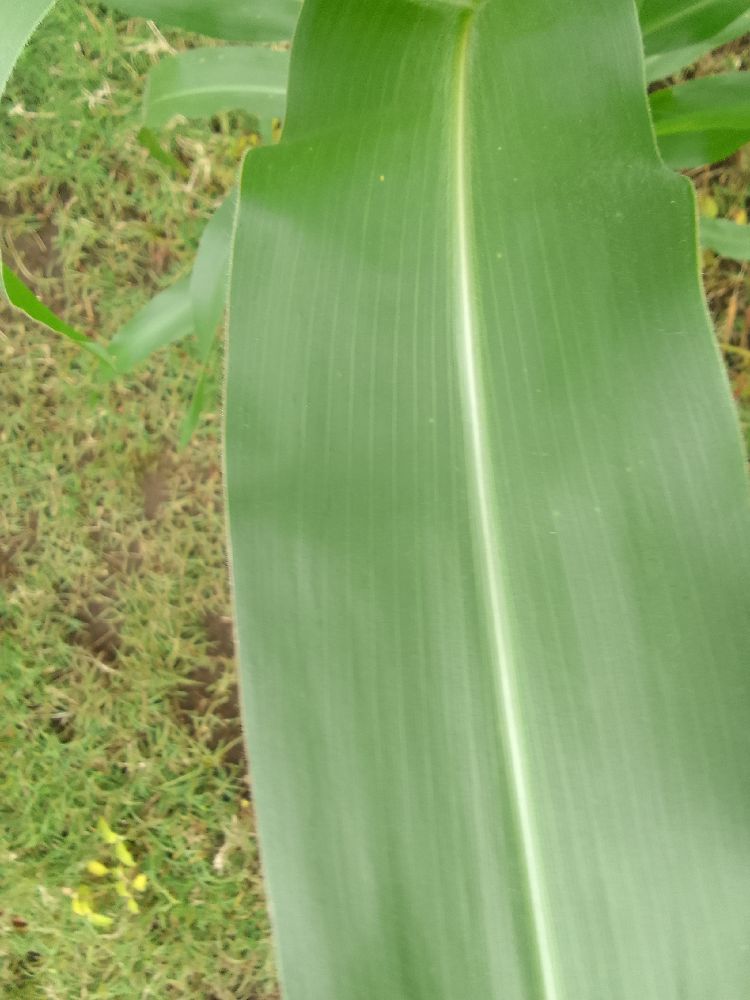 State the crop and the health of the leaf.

maize, healthy
